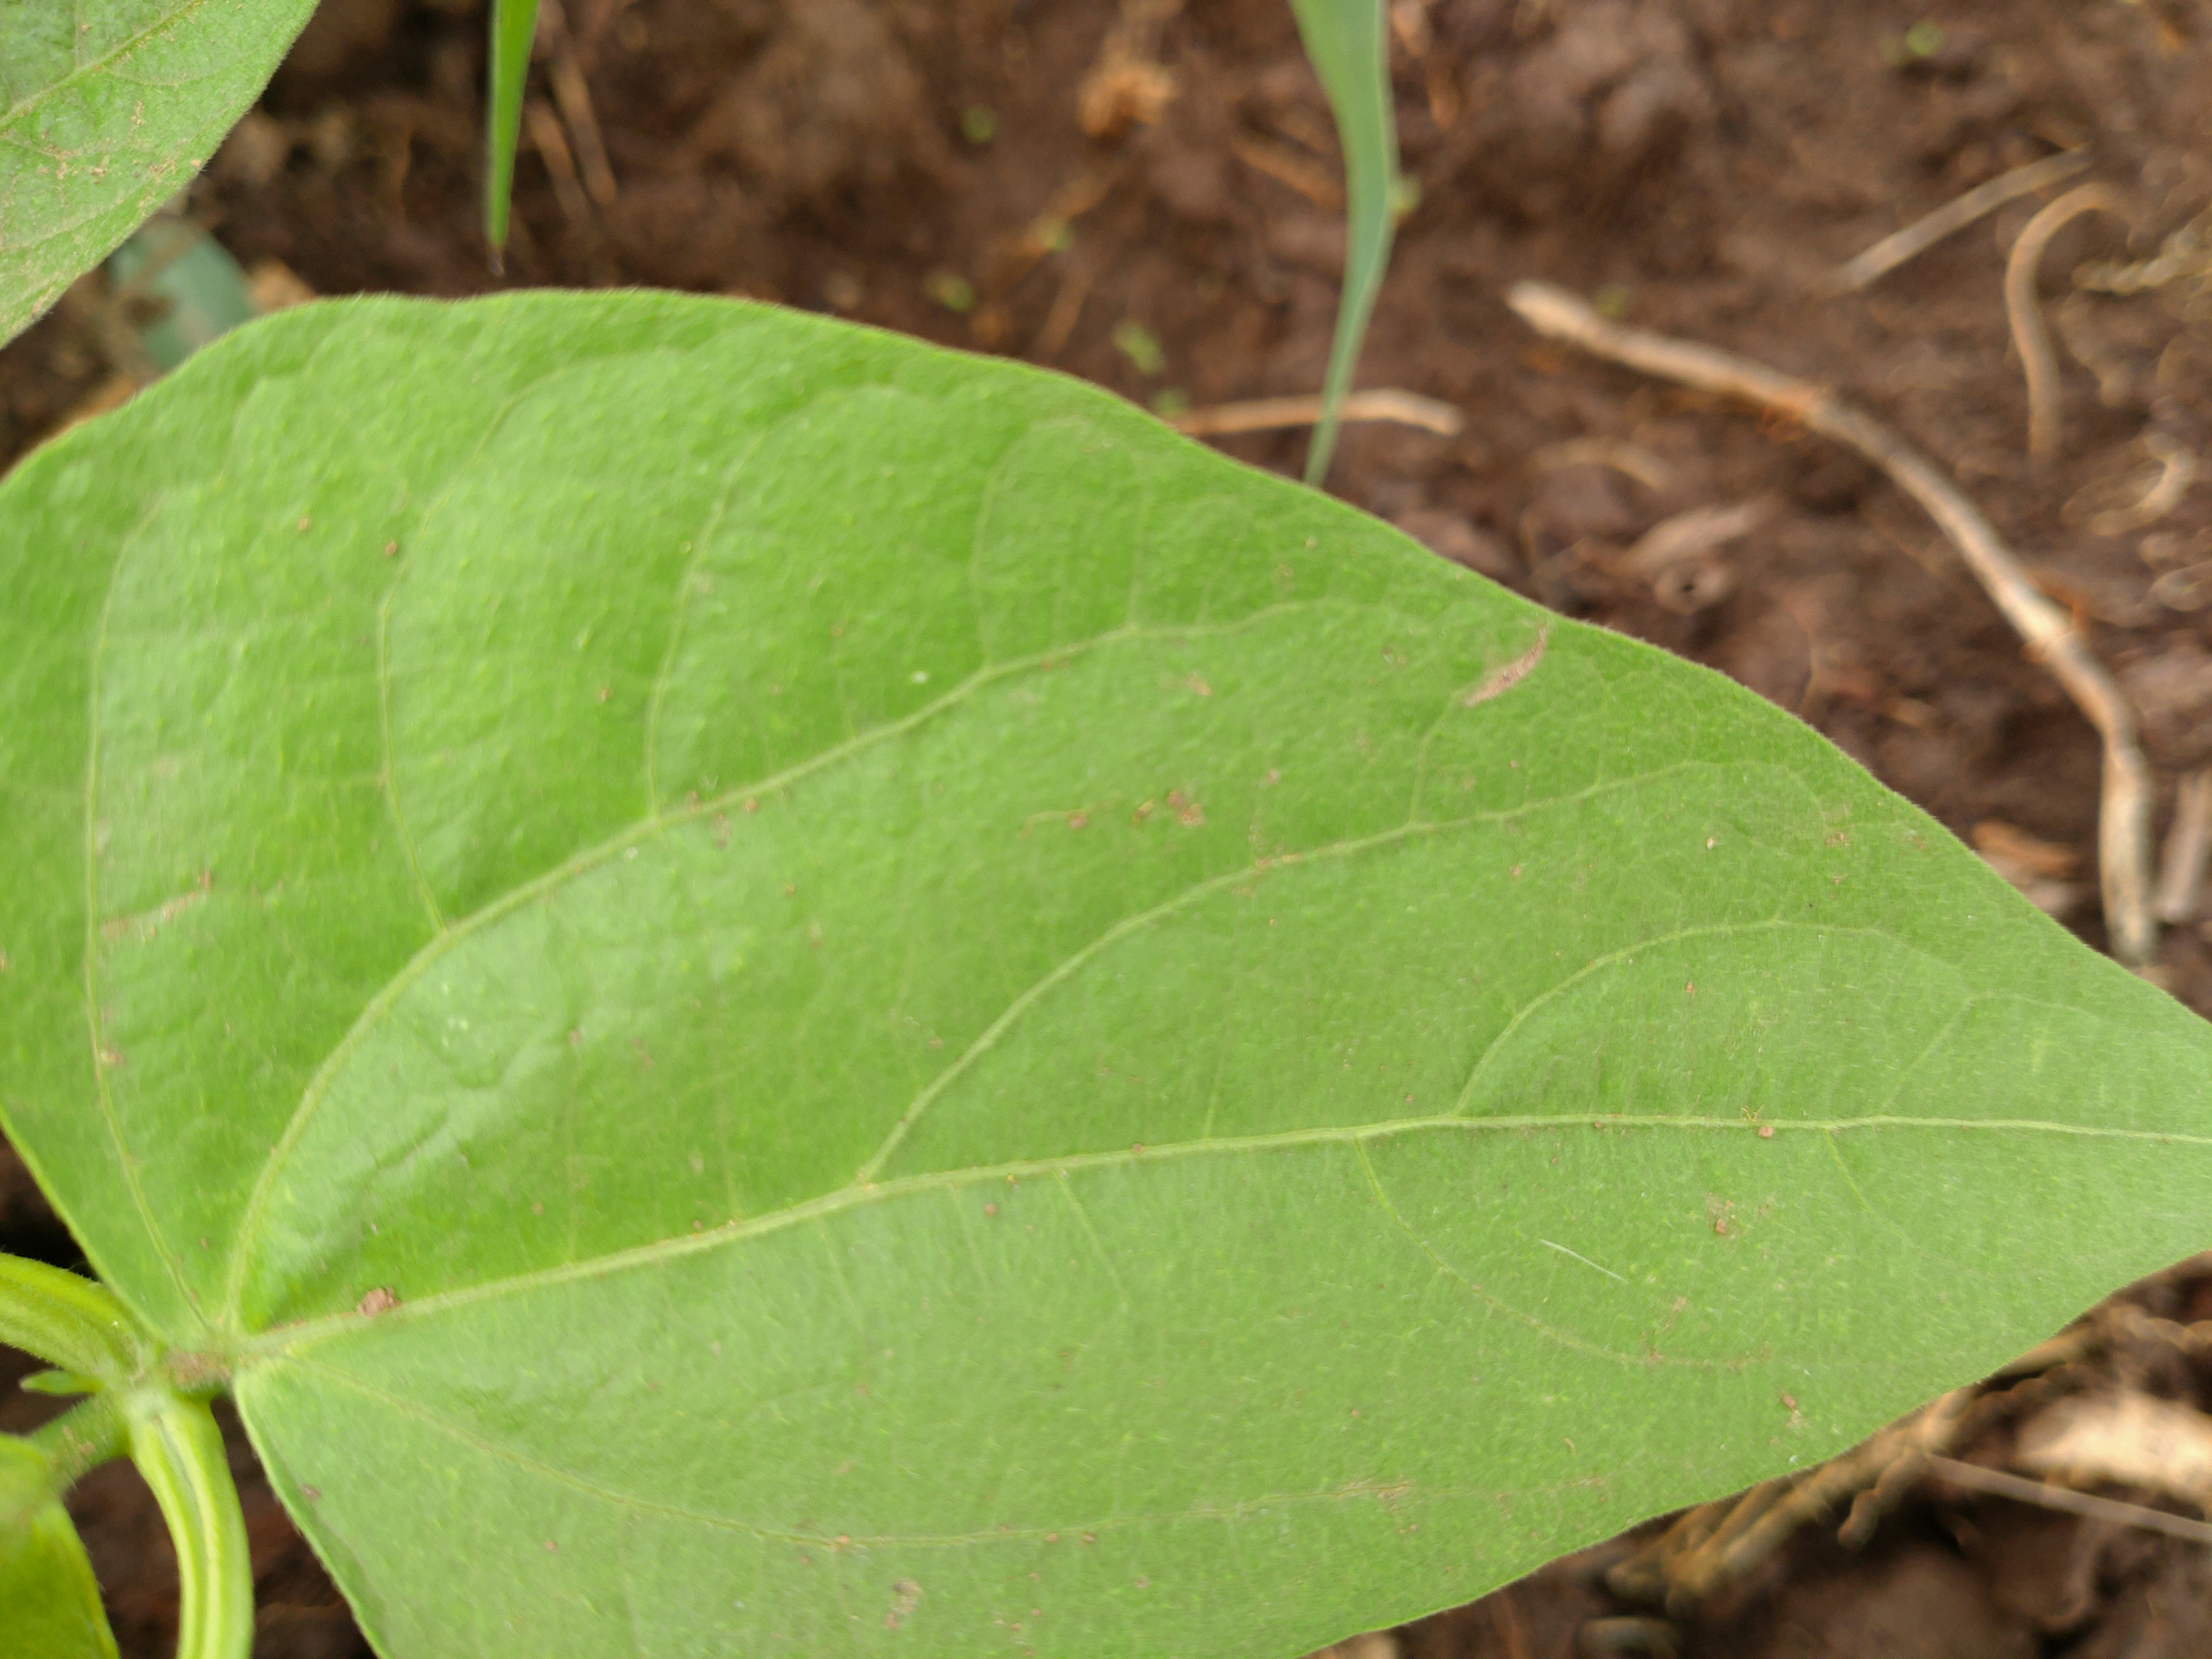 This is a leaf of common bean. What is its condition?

healthy
